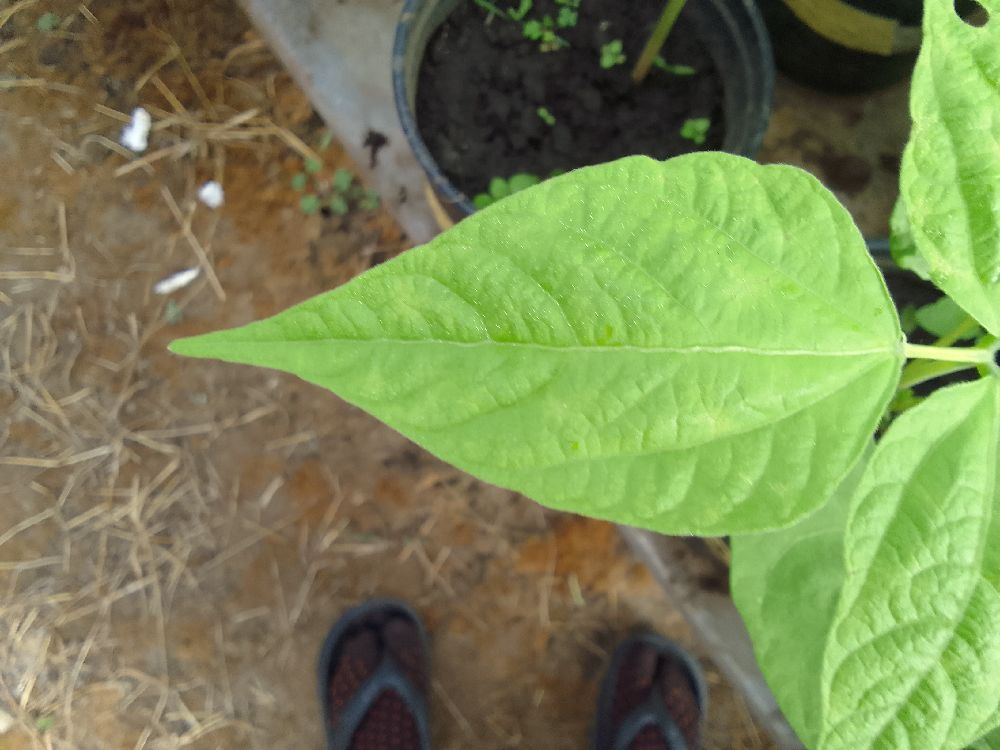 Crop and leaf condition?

common bean, healthy
